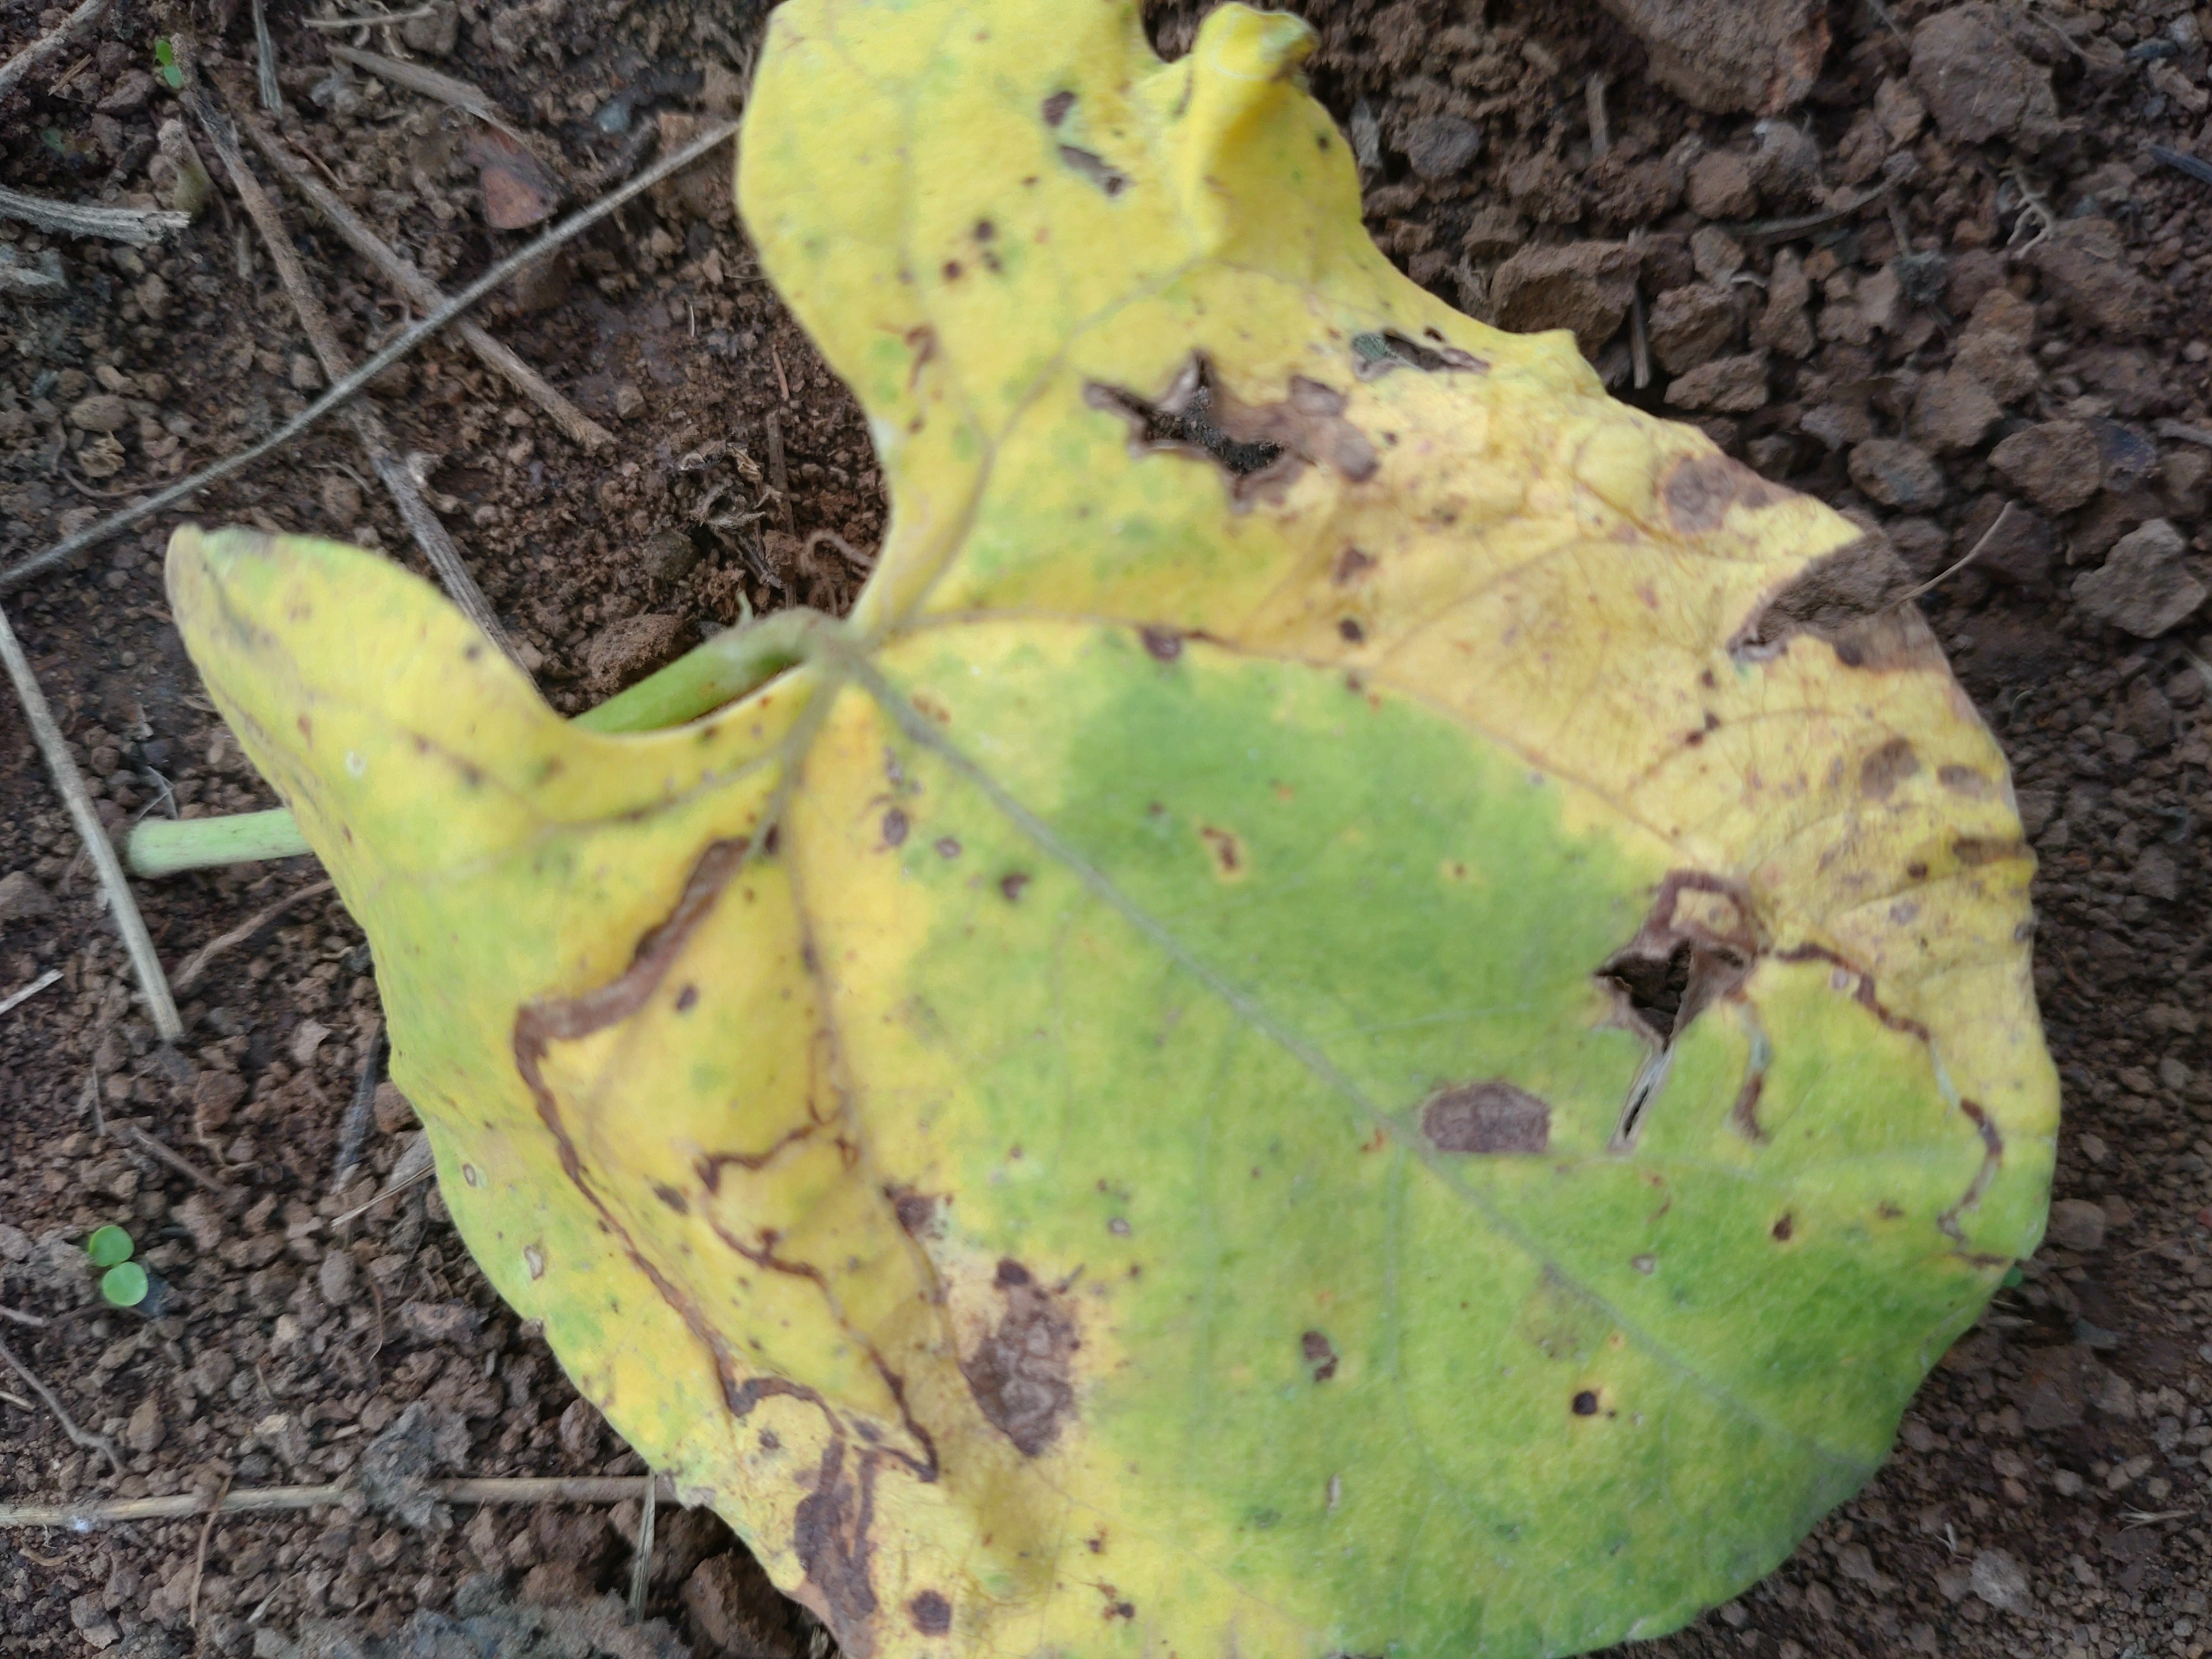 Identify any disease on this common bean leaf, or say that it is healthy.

rust
